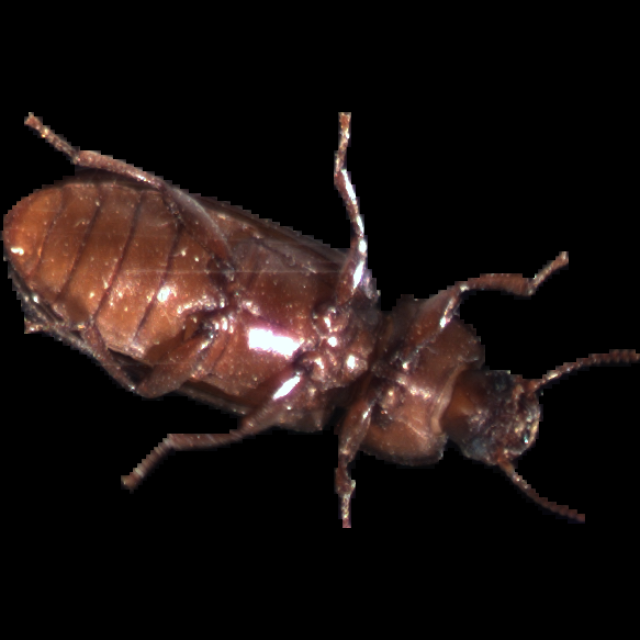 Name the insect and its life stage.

mealworm beetle
